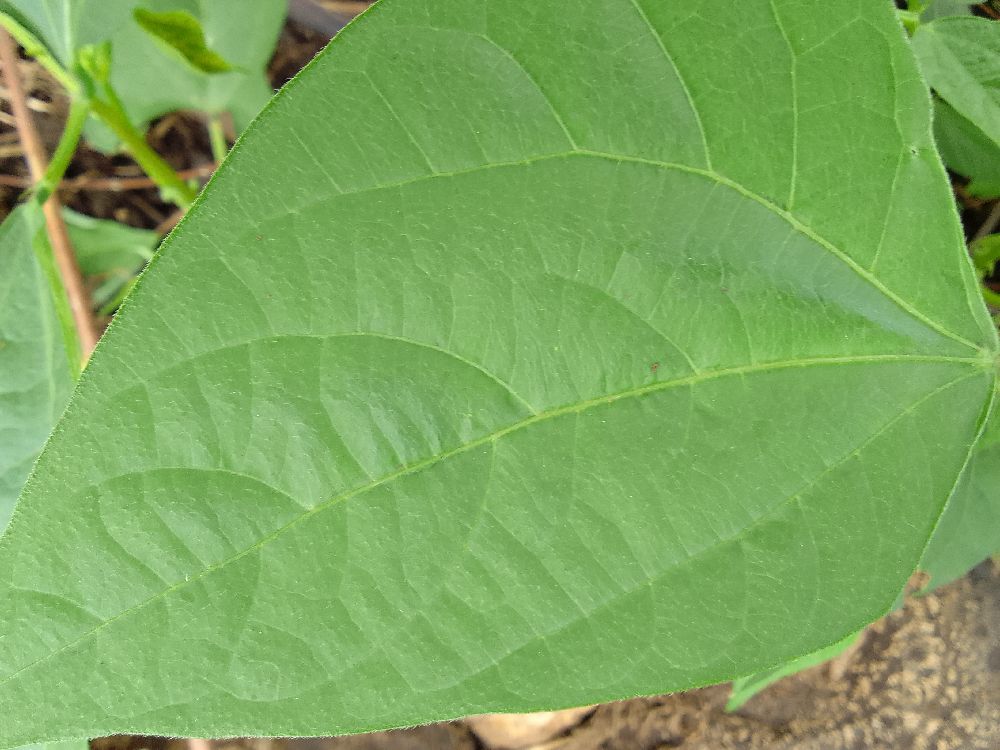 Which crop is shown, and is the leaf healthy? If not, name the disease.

common bean, healthy
